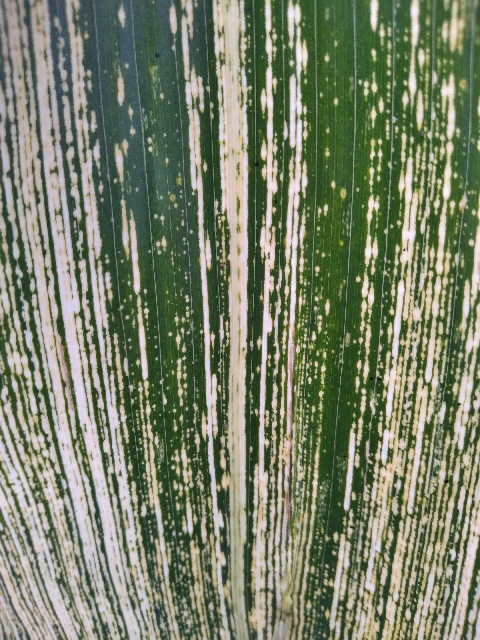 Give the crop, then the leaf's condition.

maize, maize streak virus
